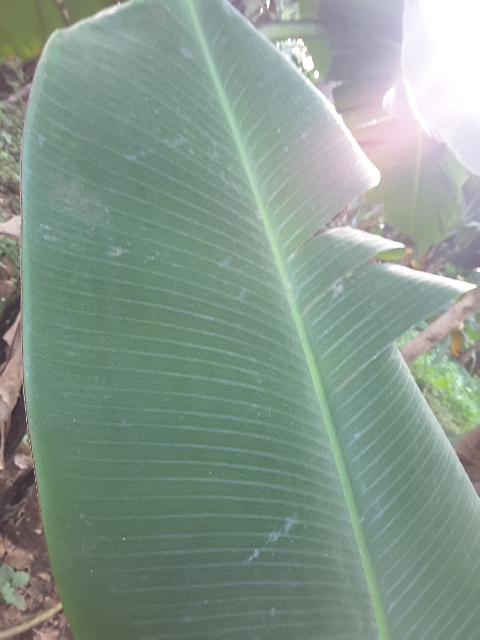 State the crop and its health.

banana, healthy
